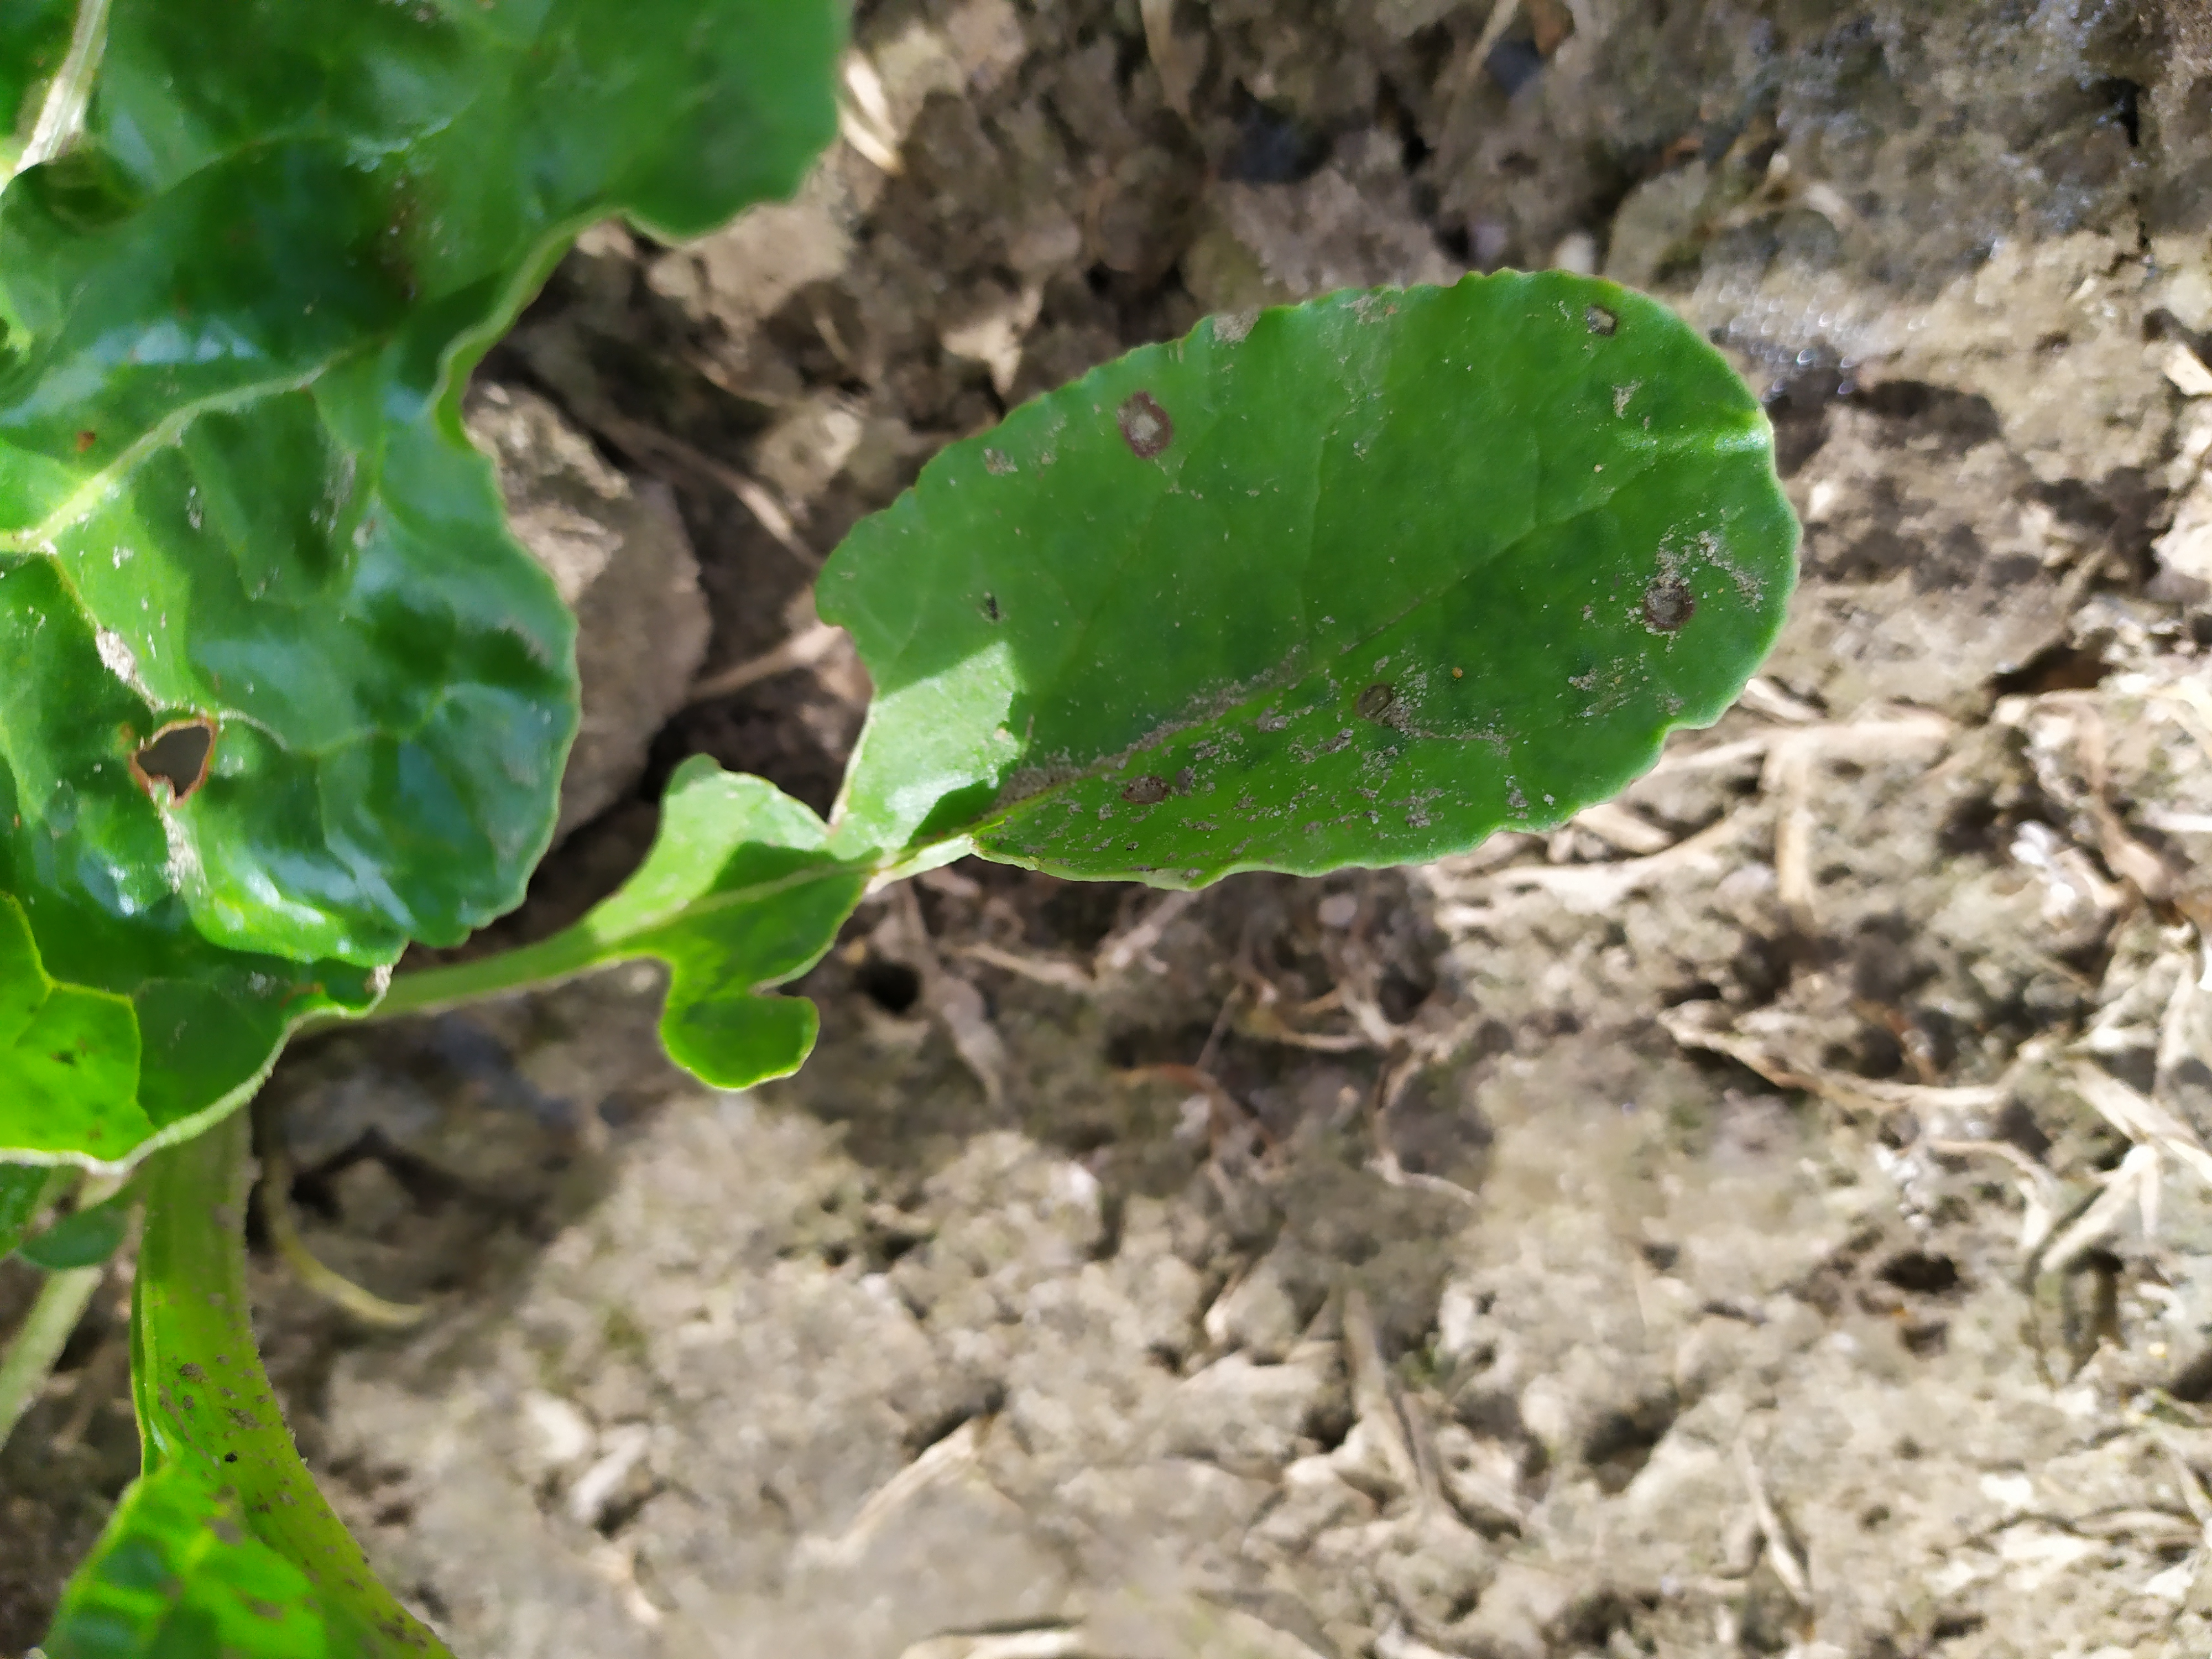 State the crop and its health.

beet, cercospora
